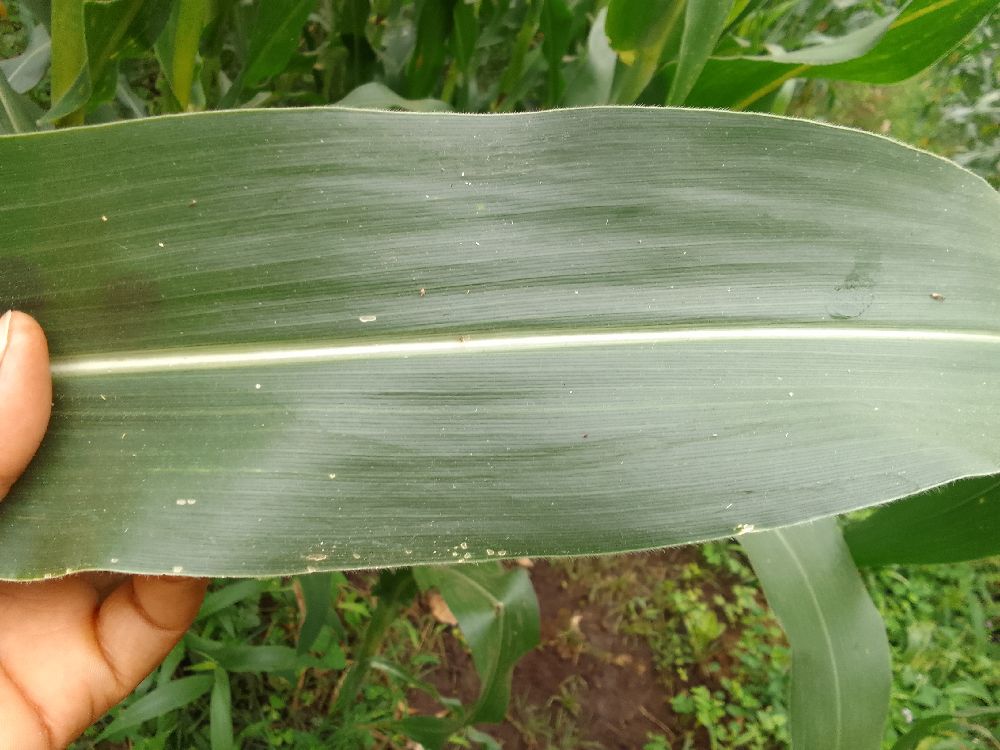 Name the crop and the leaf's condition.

maize, healthy
